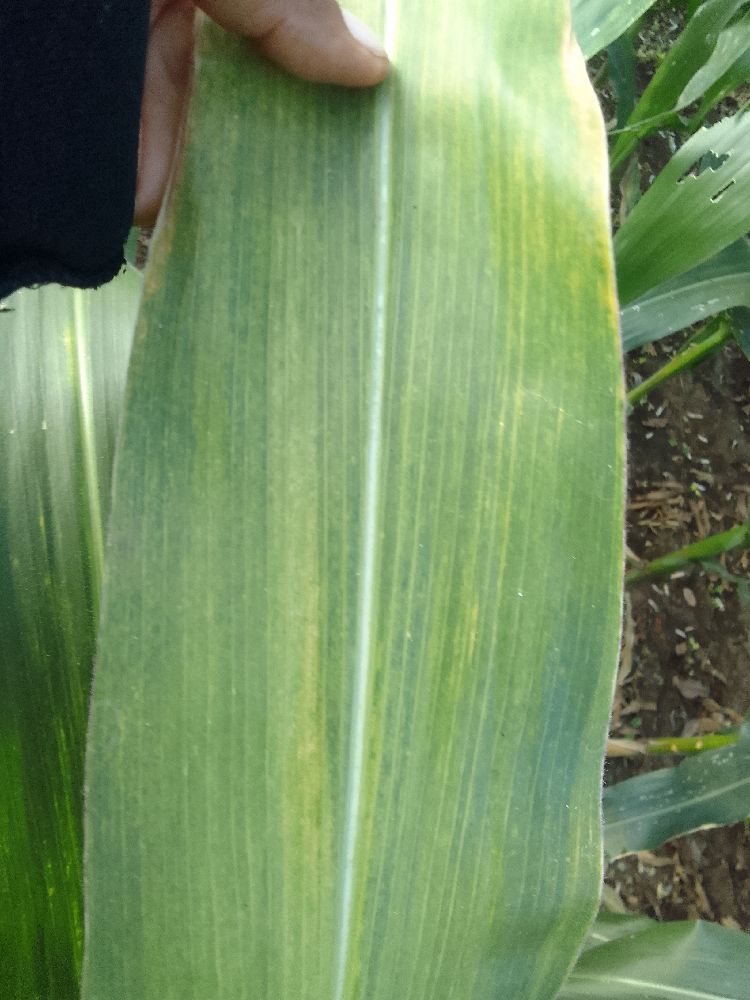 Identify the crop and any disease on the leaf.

maize, maize lethal necrosis
